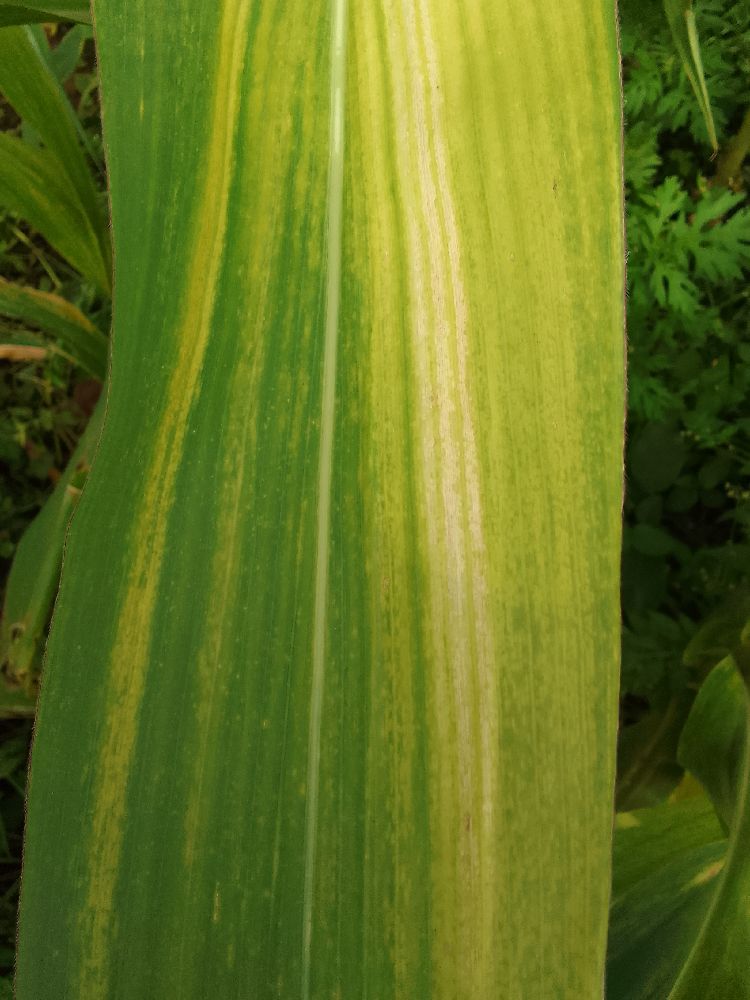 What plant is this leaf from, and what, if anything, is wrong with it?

maize, maize lethal necrosis
